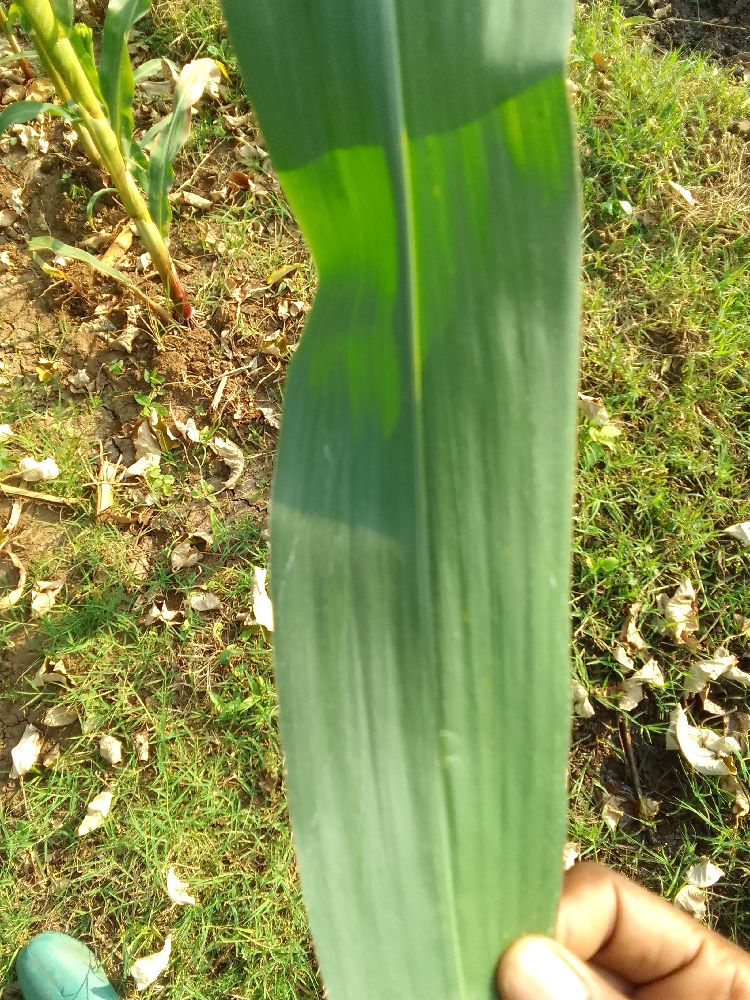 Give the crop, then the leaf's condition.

maize, healthy
